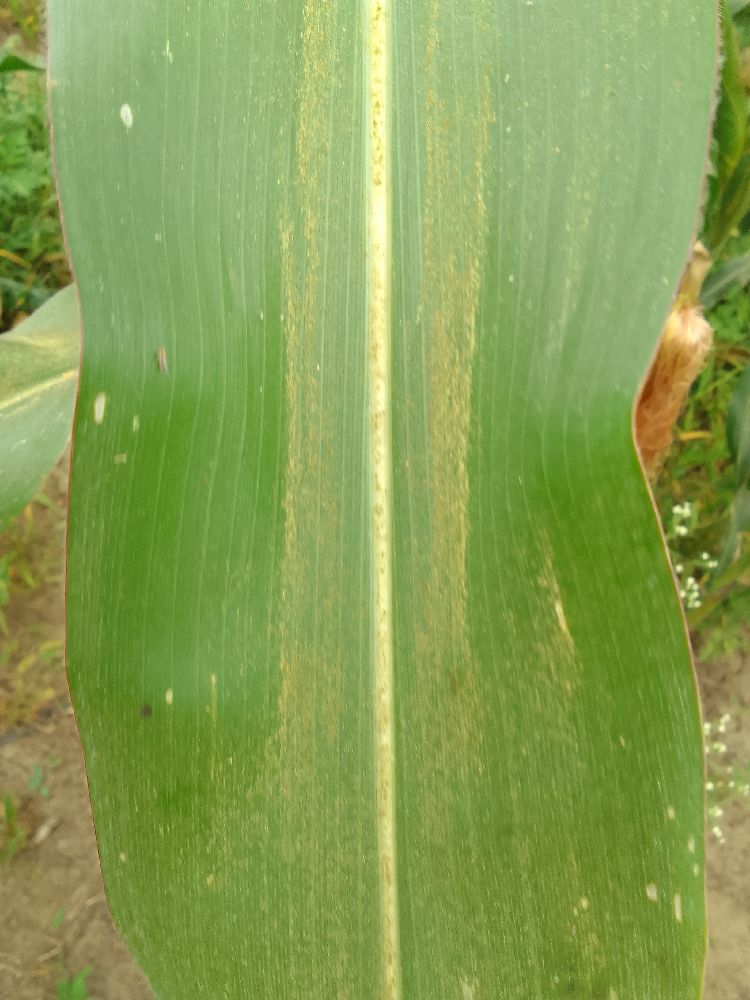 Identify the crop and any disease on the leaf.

maize, healthy
